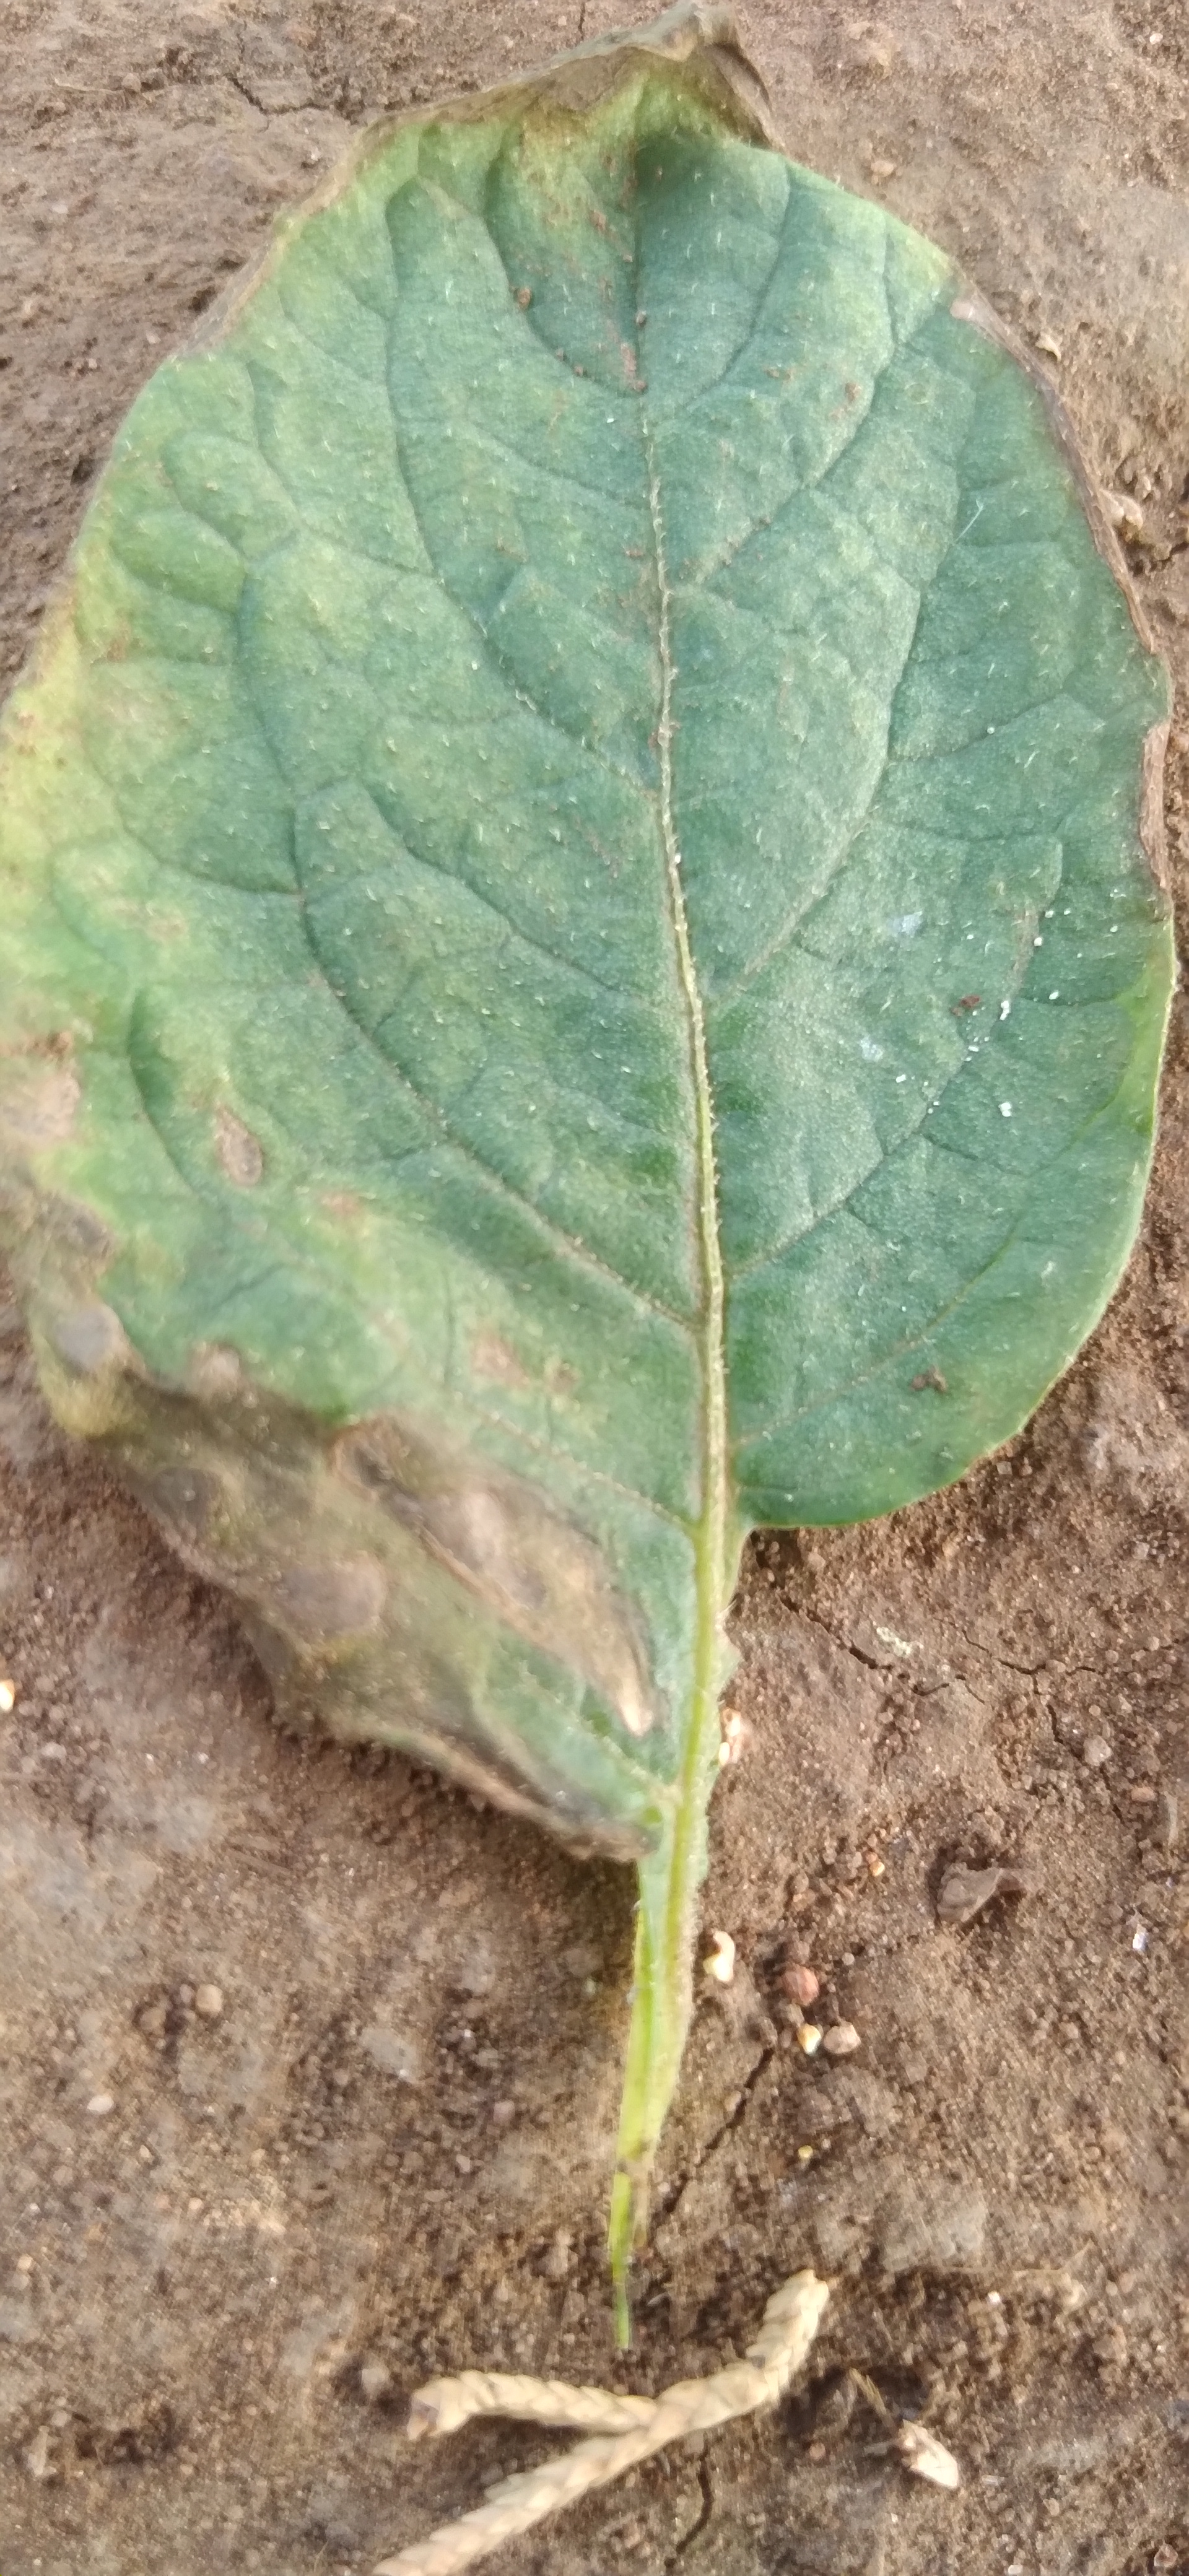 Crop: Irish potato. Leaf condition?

early blight
